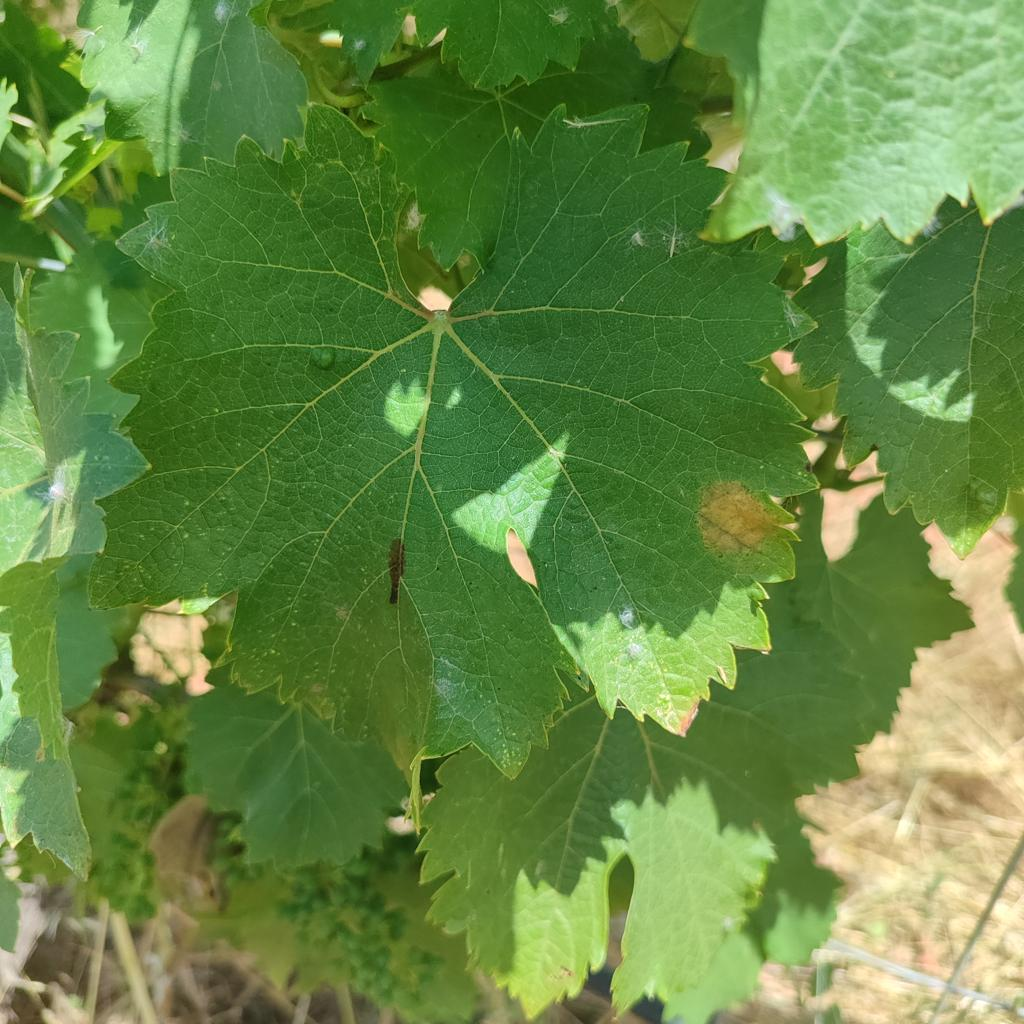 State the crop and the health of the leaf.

grapevine, downy mildew
